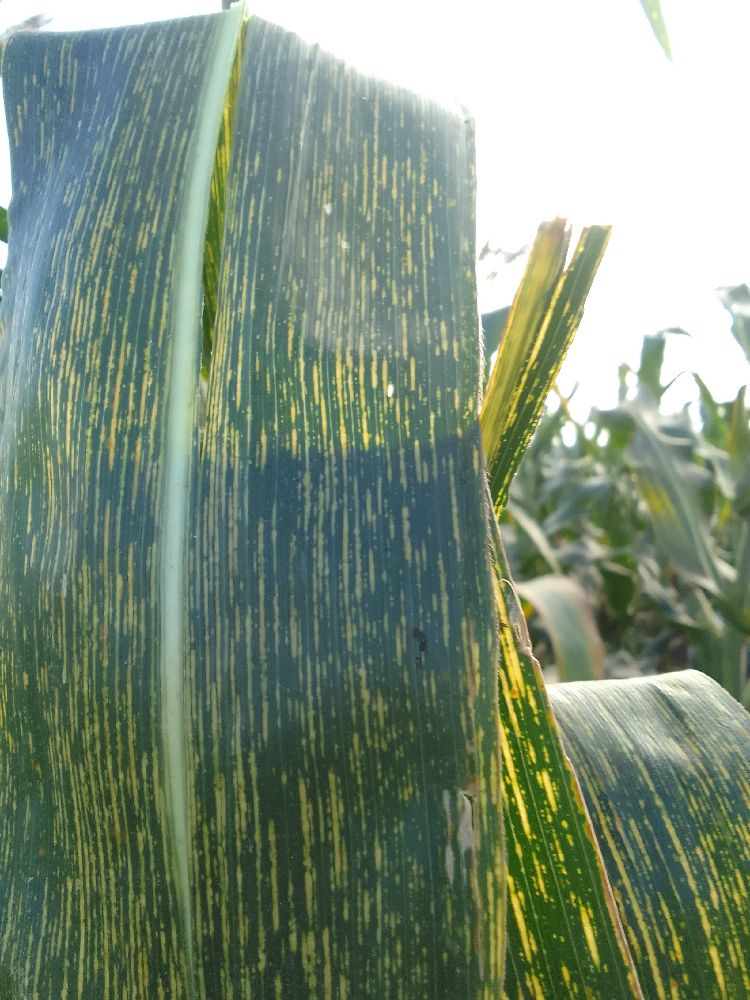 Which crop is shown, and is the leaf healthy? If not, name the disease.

maize, maize streak virus
